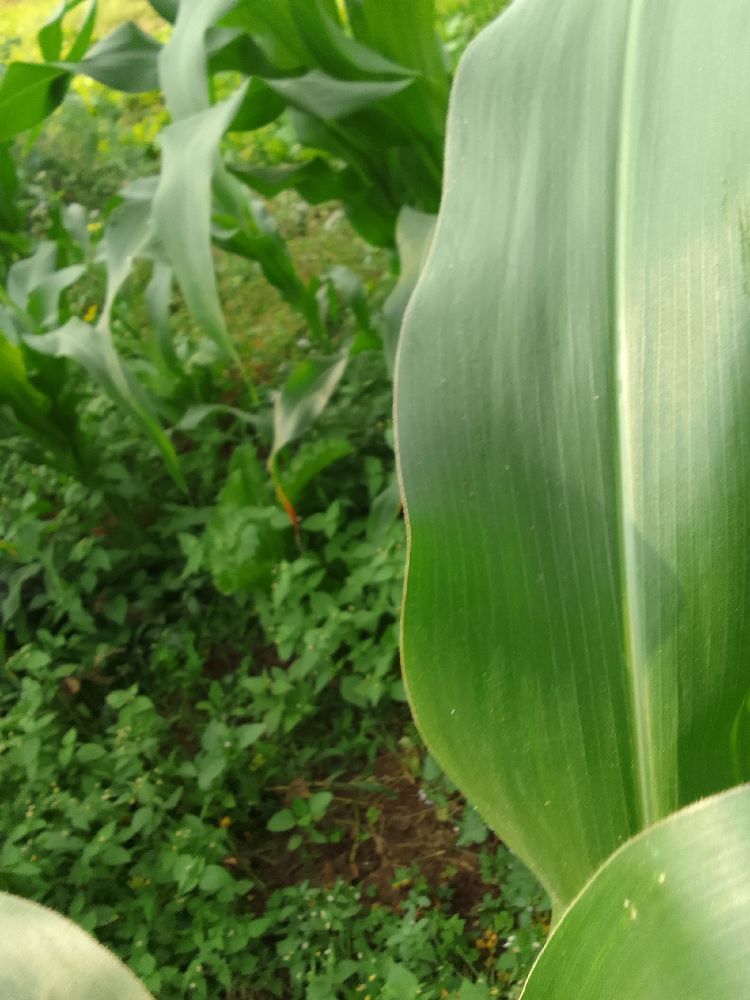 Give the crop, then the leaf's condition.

maize, healthy
